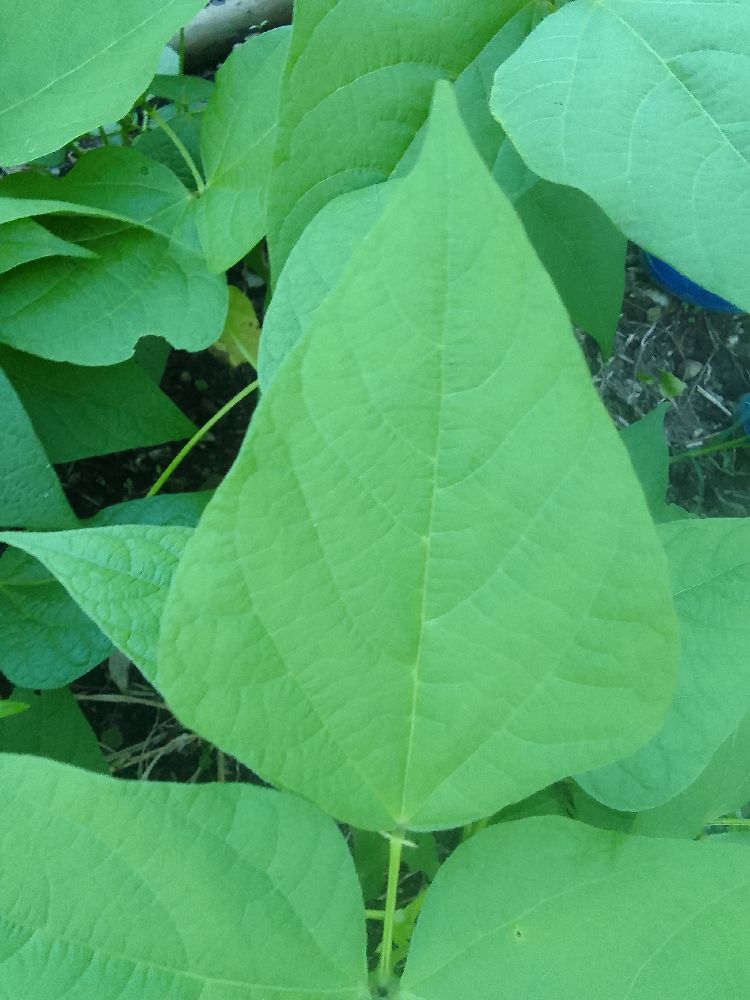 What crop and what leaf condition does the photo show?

common bean, healthy
